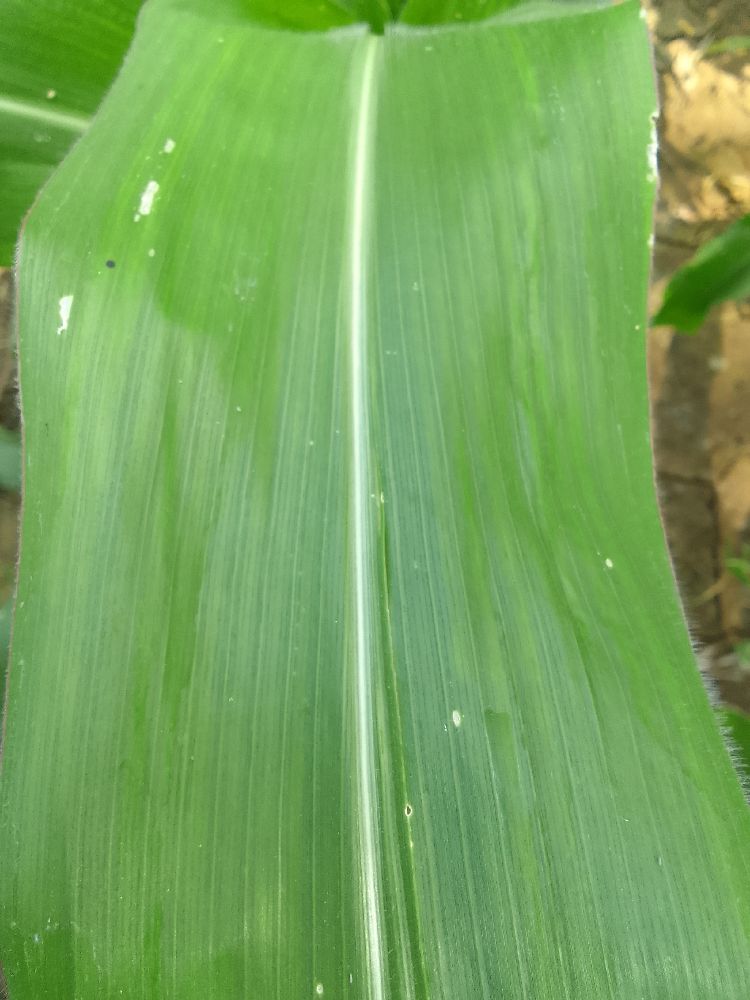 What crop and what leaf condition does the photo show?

maize, healthy
